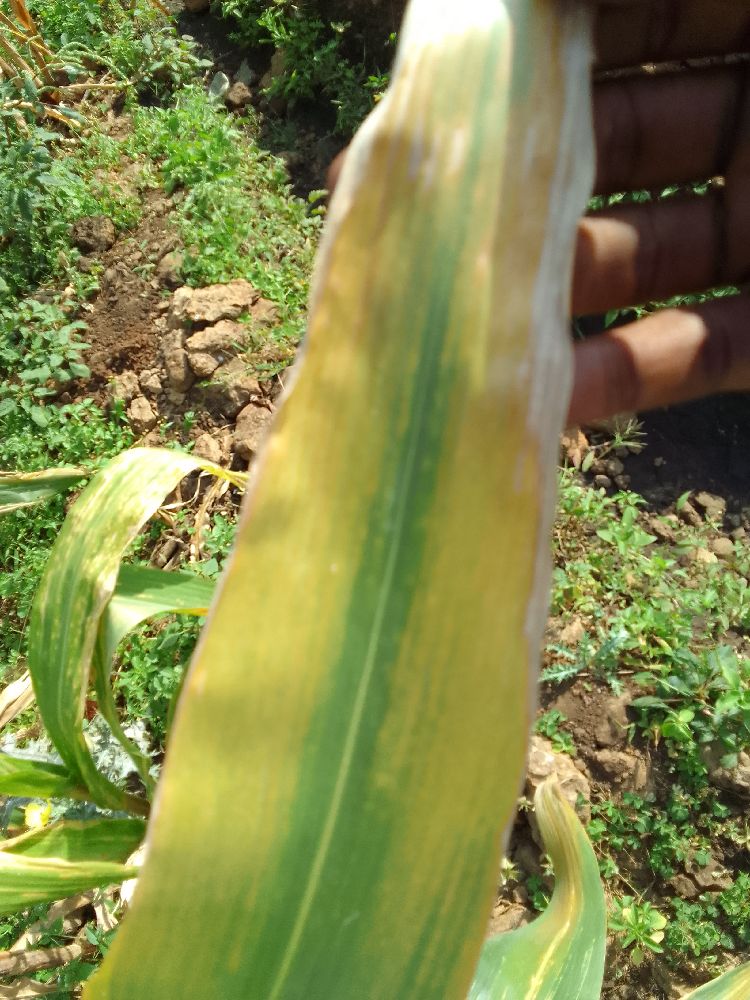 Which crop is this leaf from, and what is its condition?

maize, maize lethal necrosis
